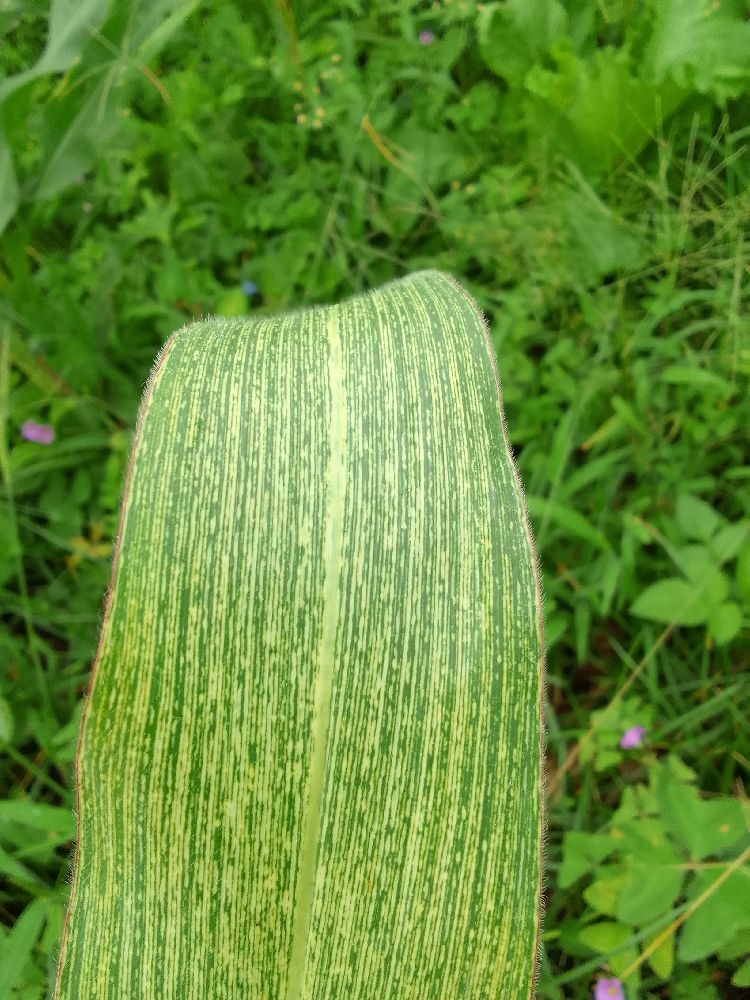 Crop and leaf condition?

maize, maize streak virus
